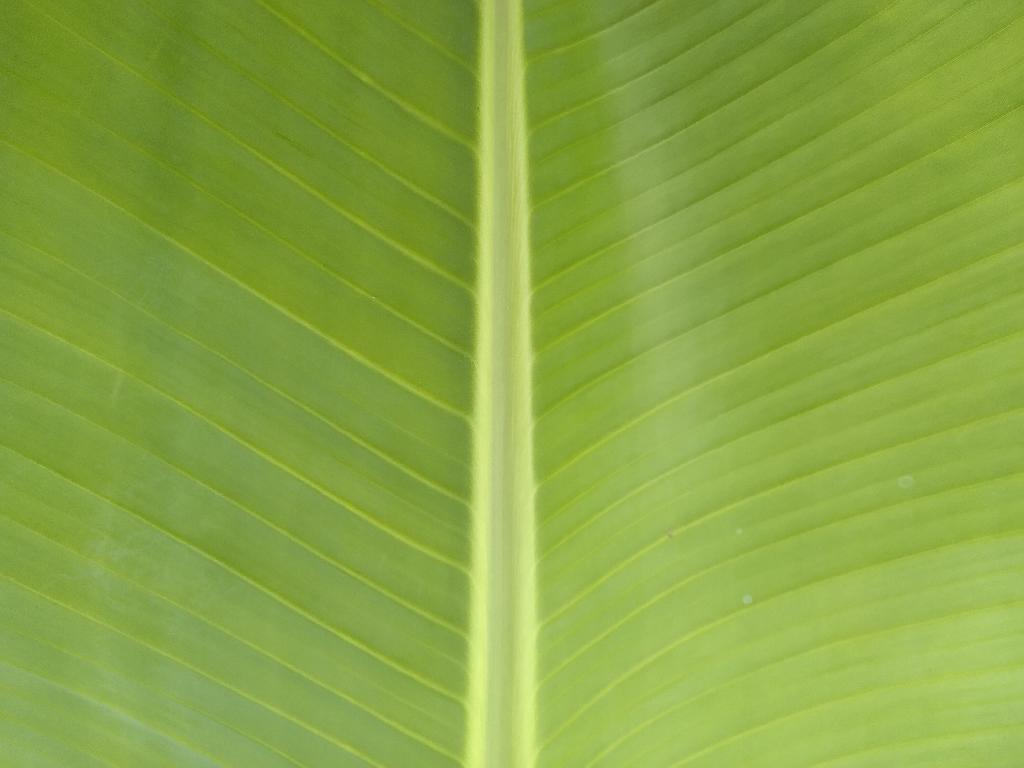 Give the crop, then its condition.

banana, healthy
